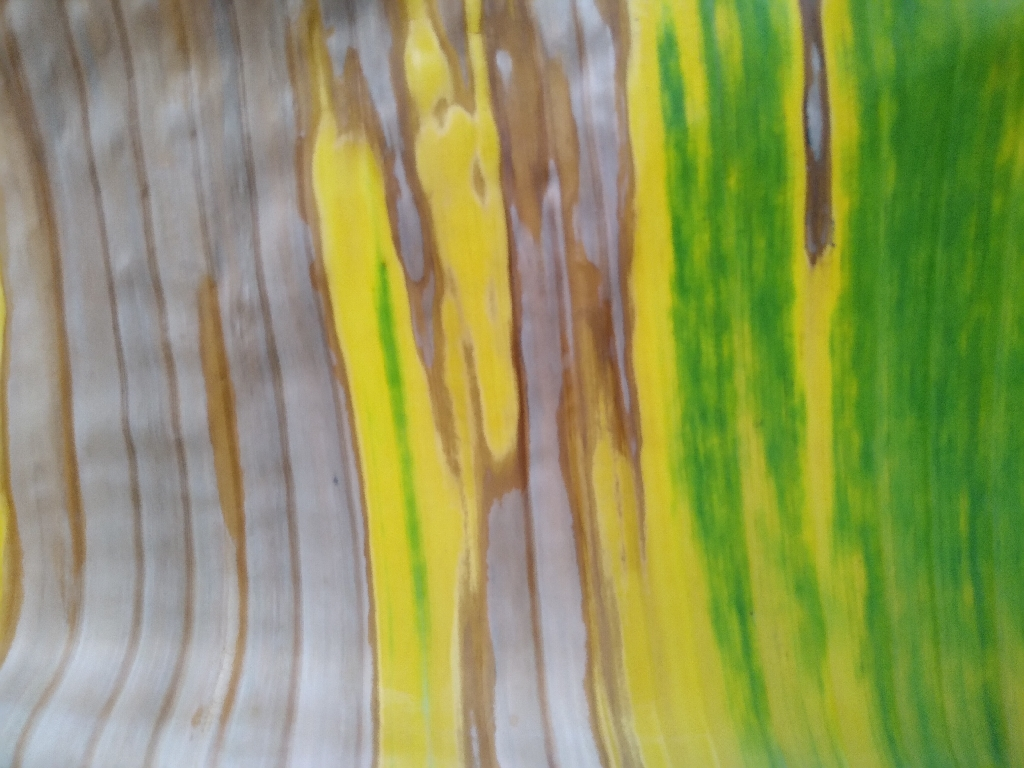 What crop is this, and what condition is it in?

banana, fusarium wilt race 1
